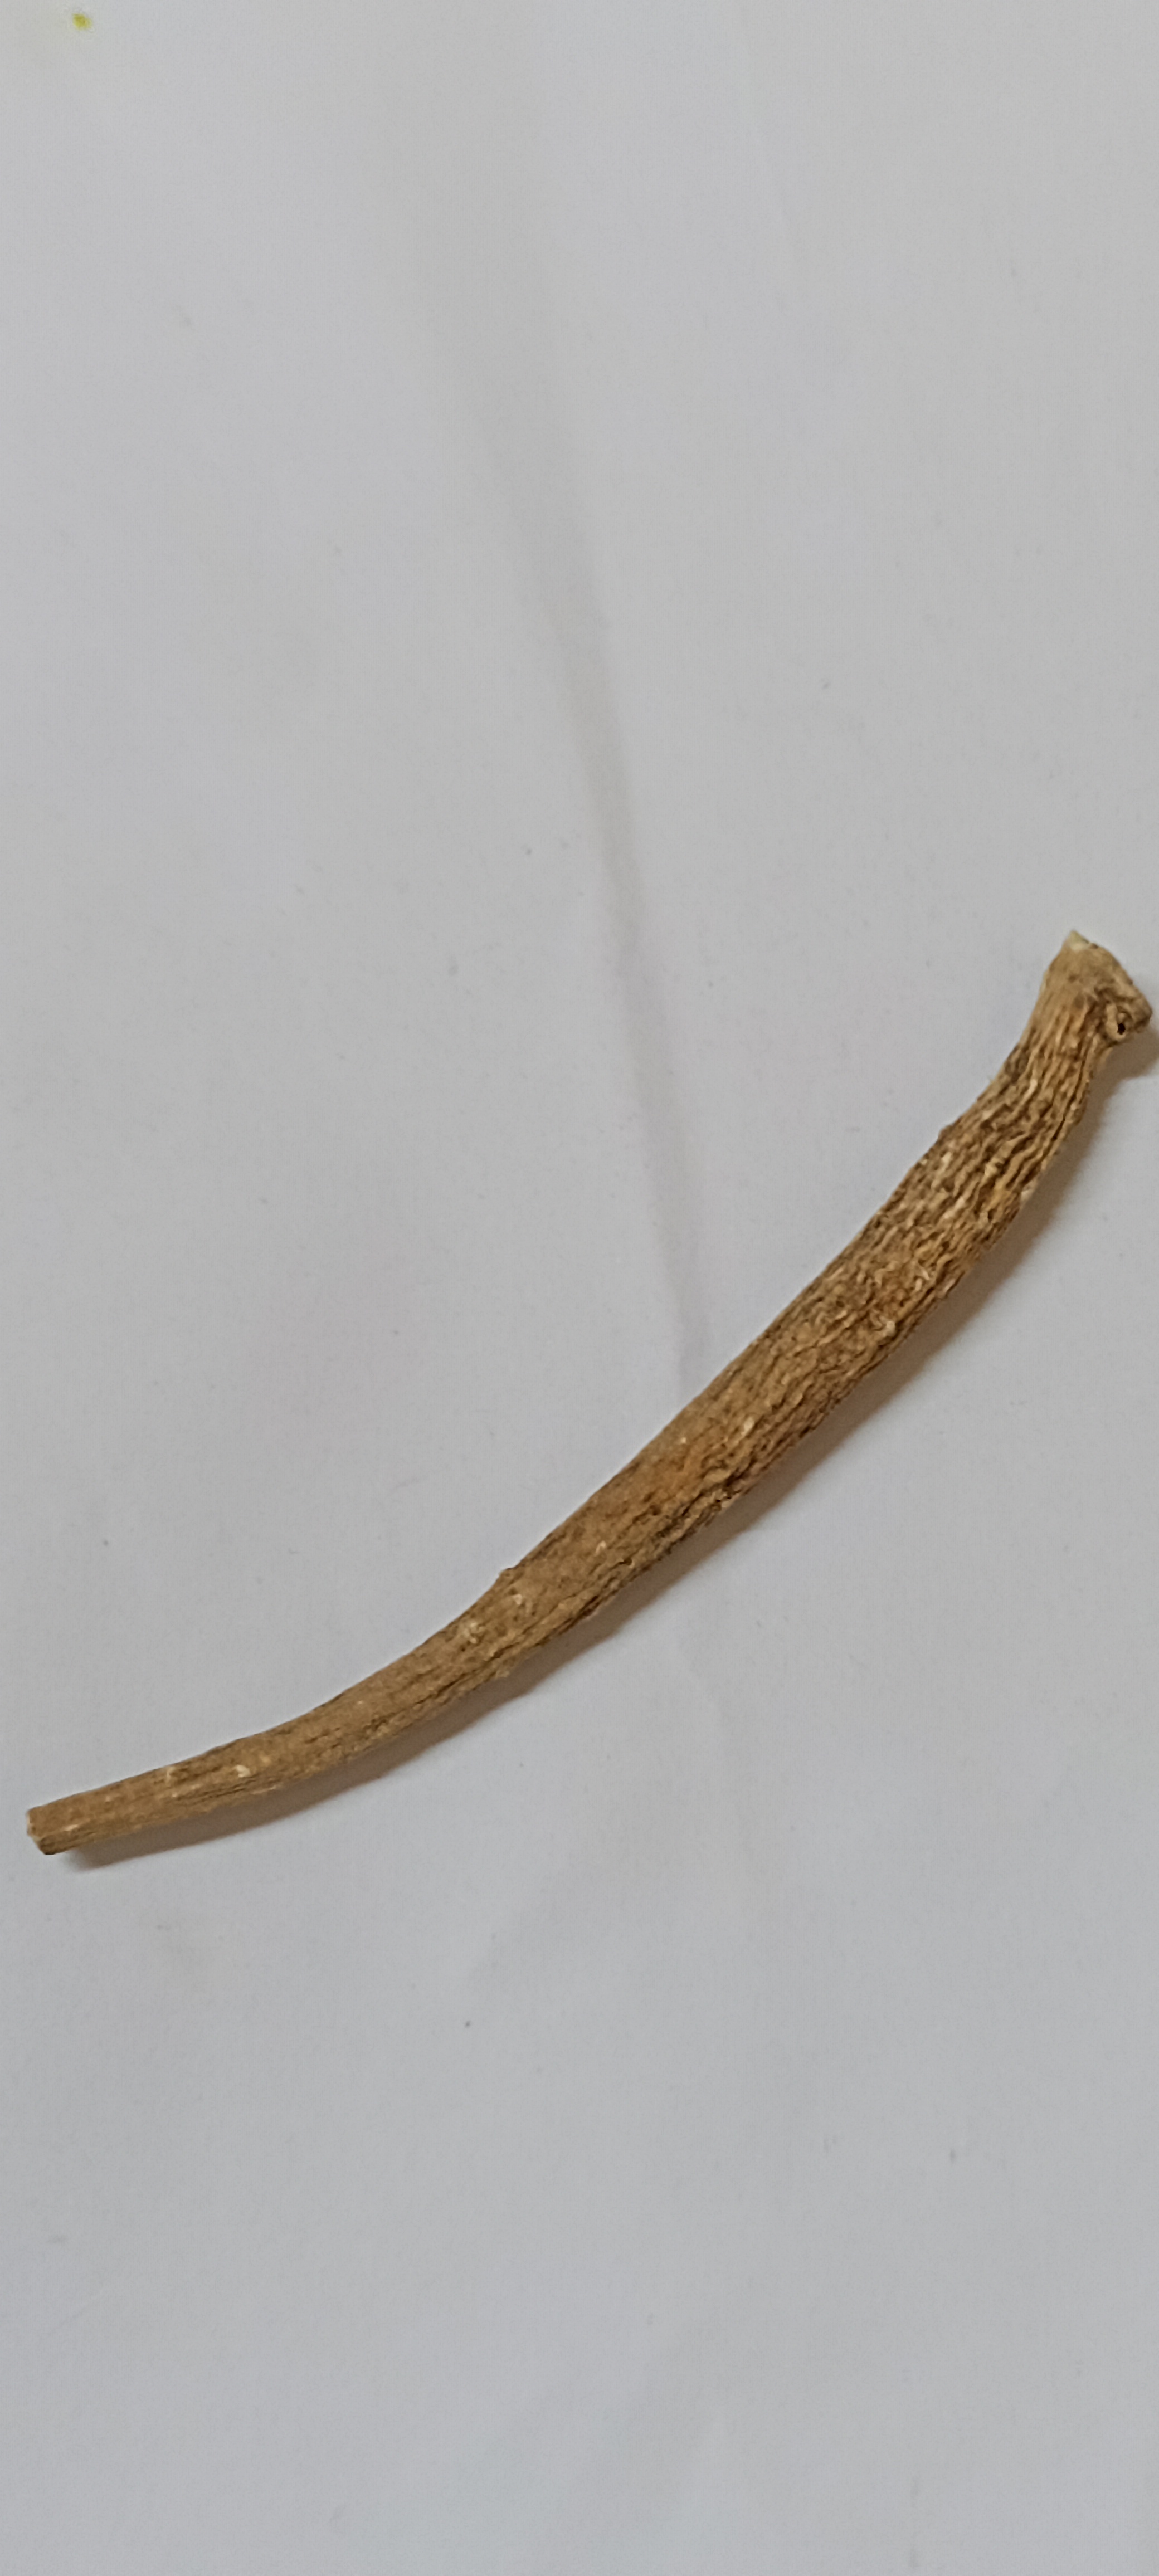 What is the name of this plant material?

ashwagandha
